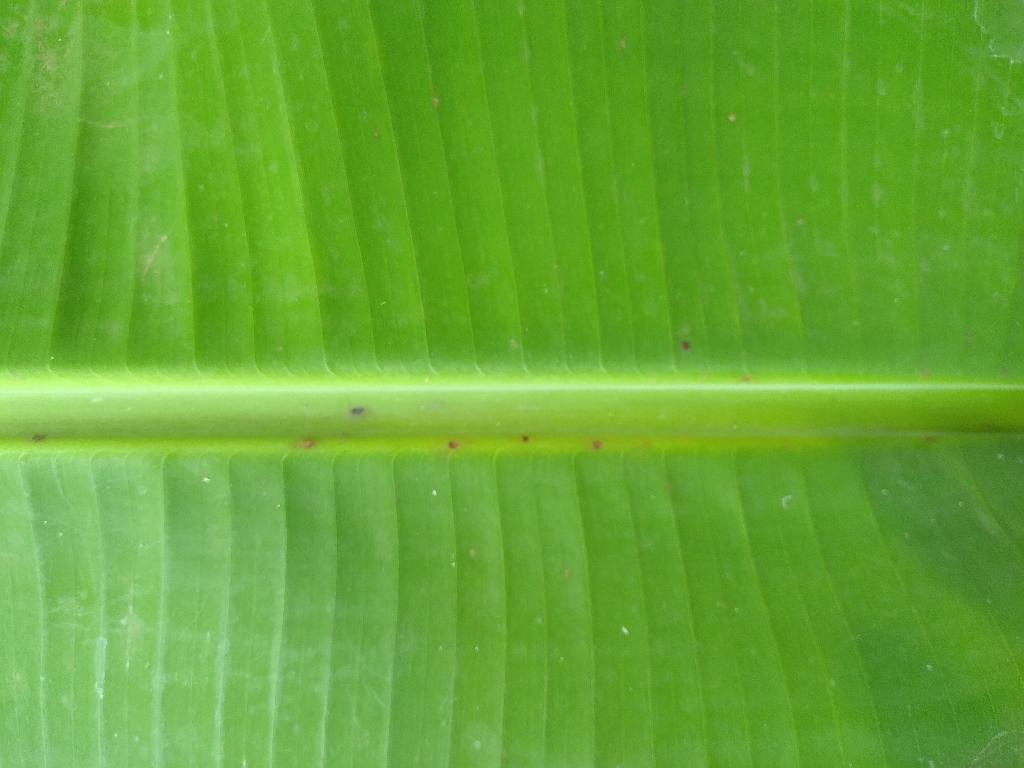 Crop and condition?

banana, healthy
